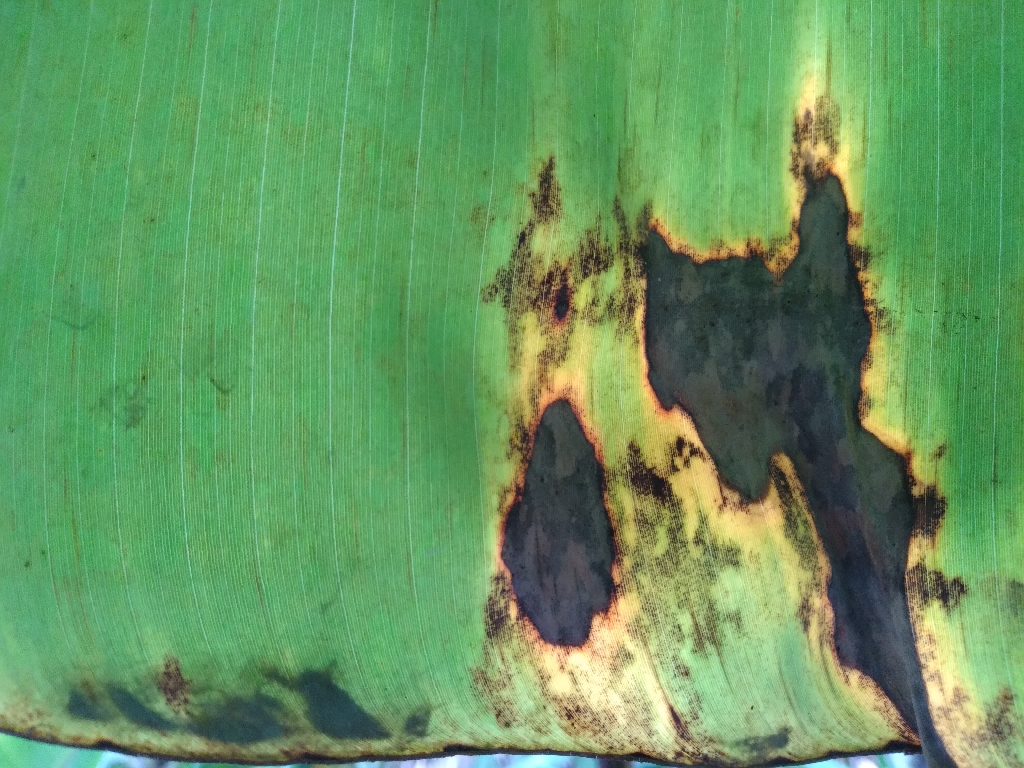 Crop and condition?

banana, black sigatoka
